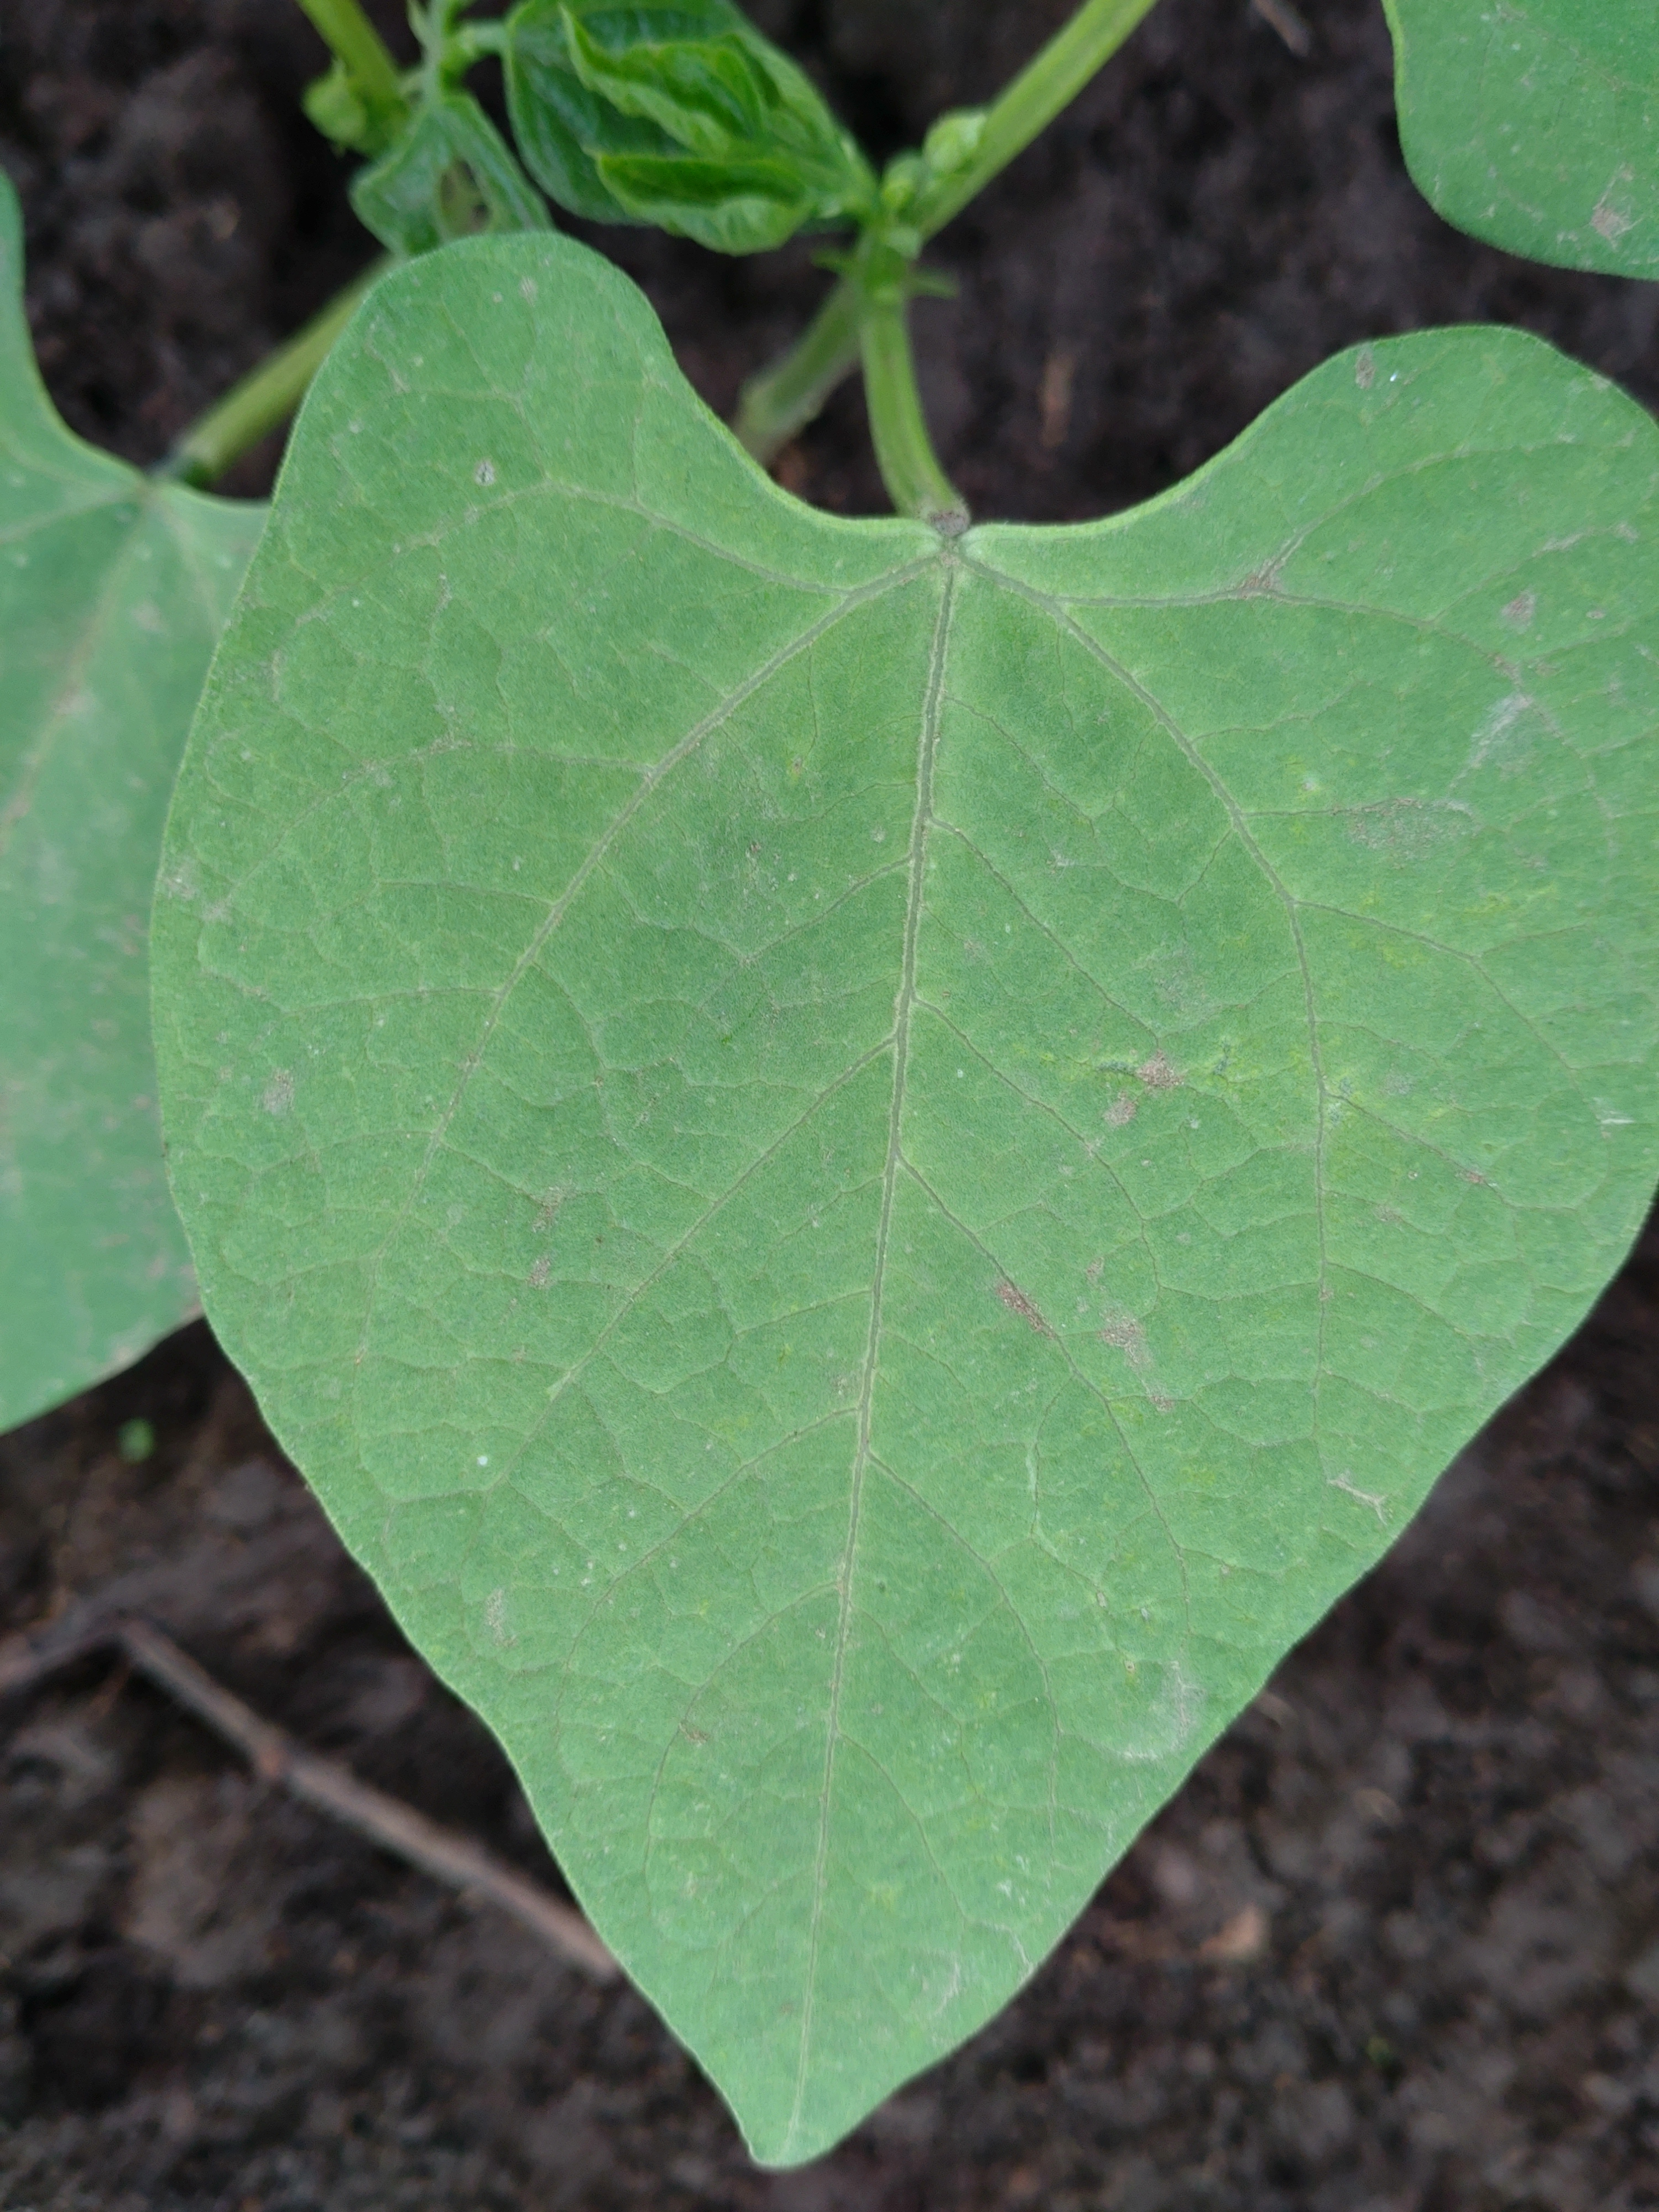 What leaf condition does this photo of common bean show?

healthy
